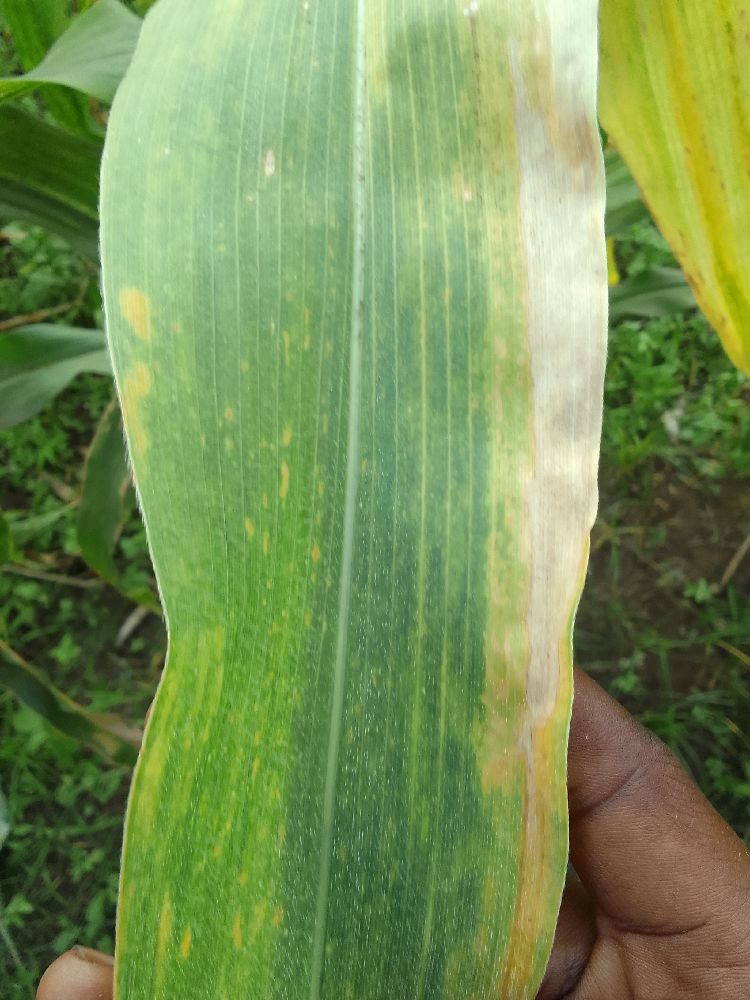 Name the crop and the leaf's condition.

maize, maize lethal necrosis
